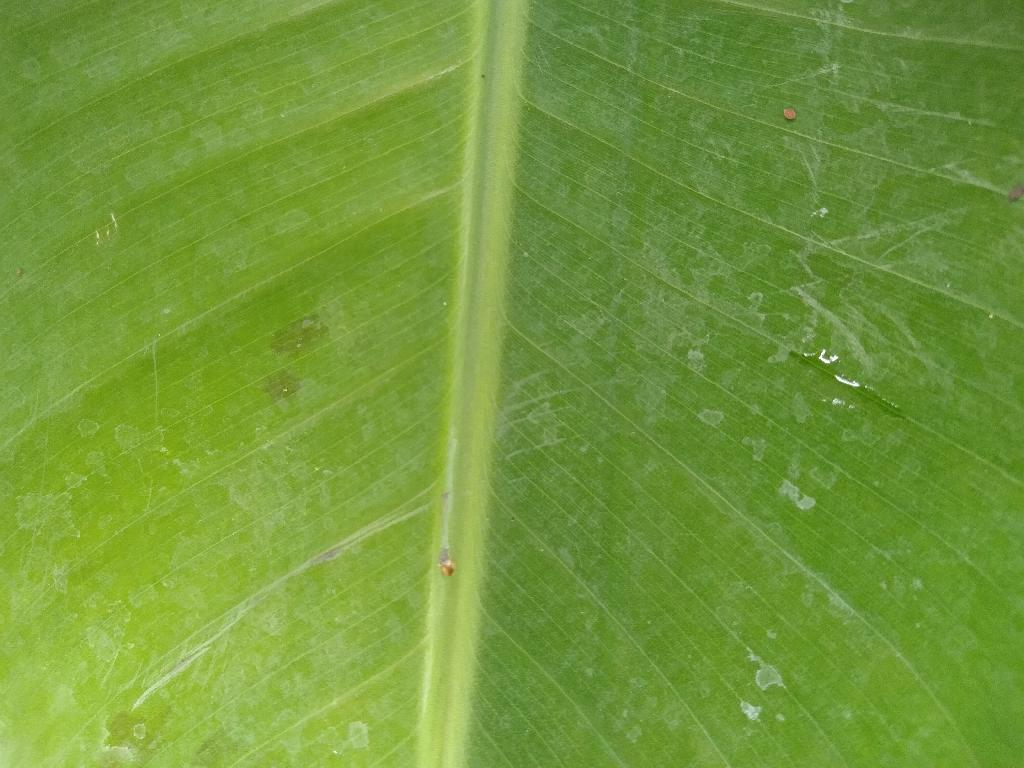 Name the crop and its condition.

banana, healthy
